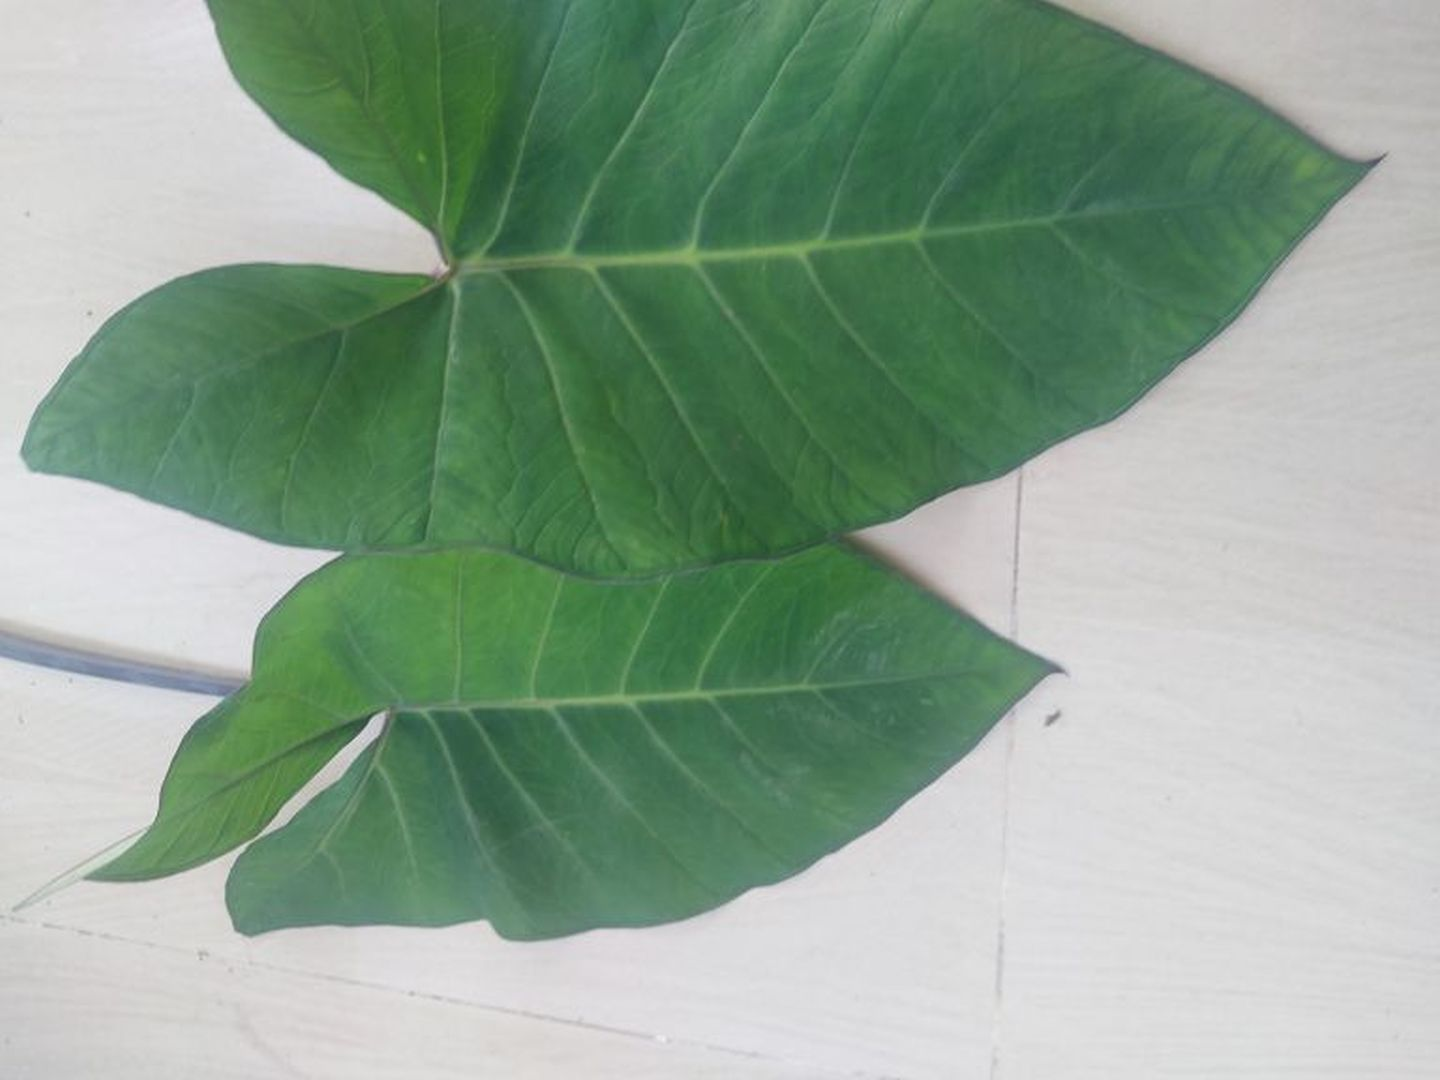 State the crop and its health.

taro, healthy
